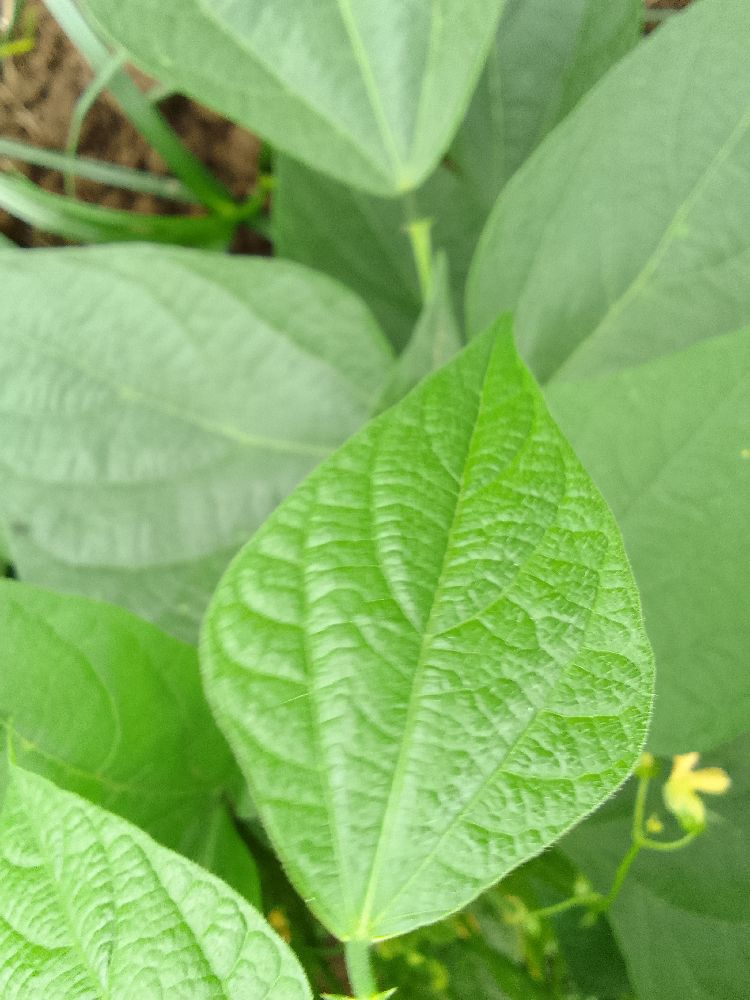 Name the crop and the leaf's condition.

common bean, healthy
